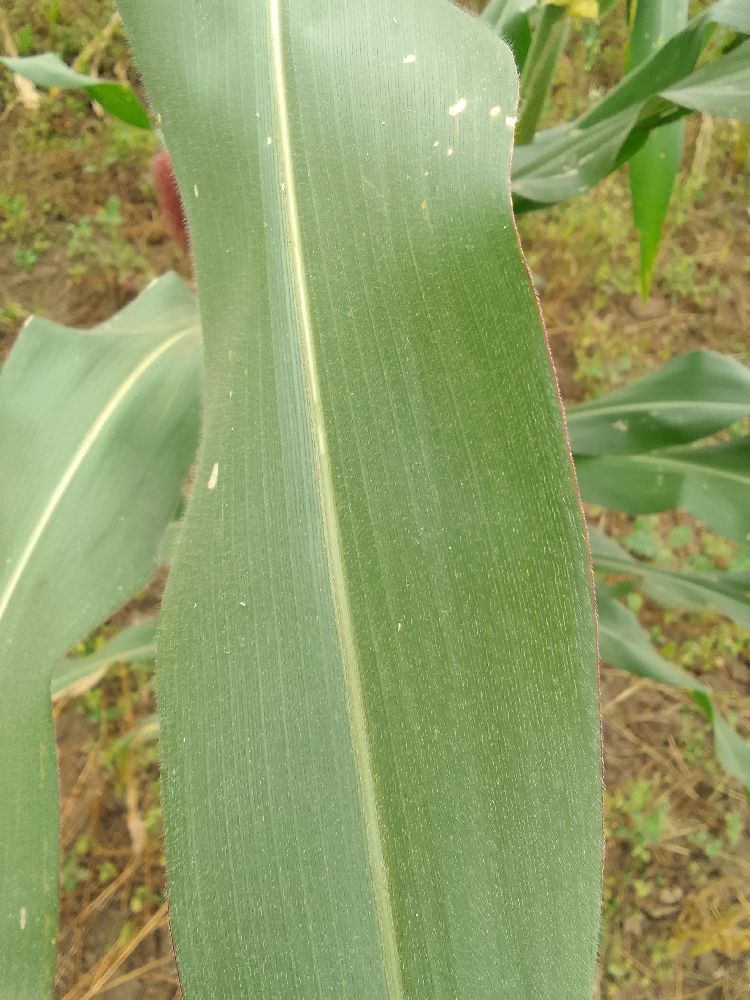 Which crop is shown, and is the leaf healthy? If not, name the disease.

maize, healthy
